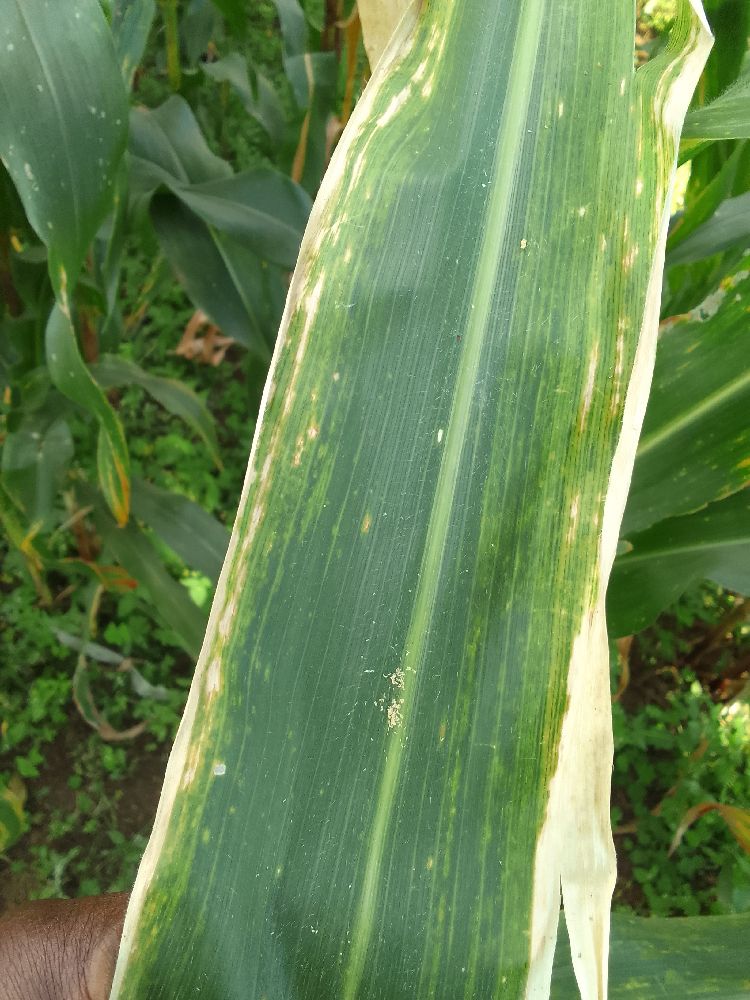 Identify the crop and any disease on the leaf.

maize, maize lethal necrosis
